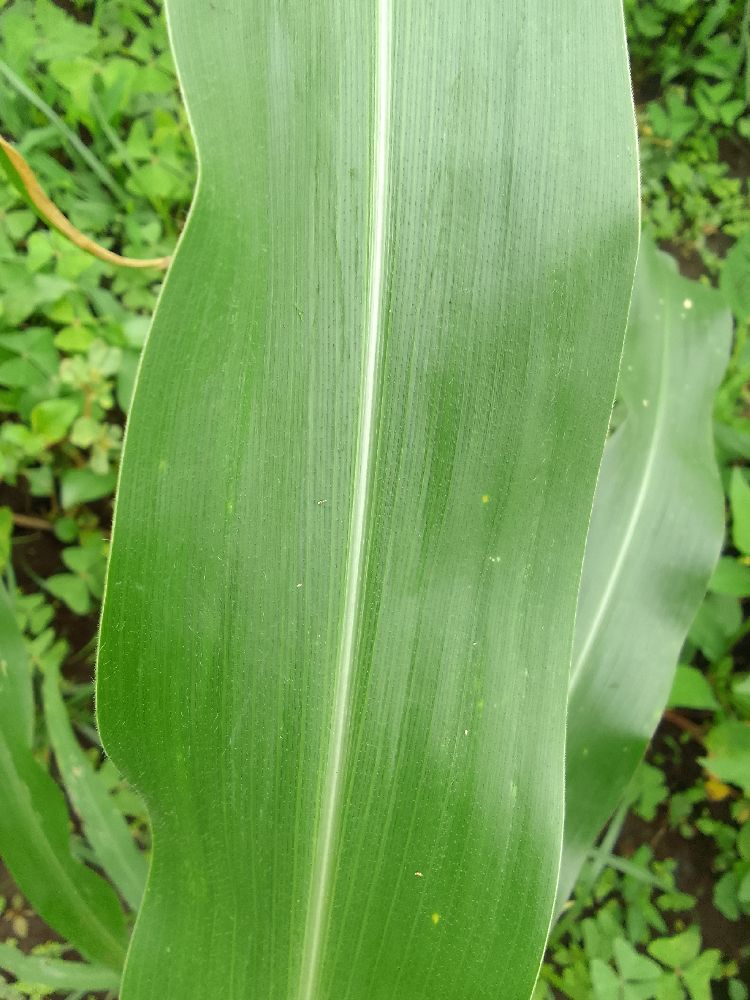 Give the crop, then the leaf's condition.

maize, healthy
